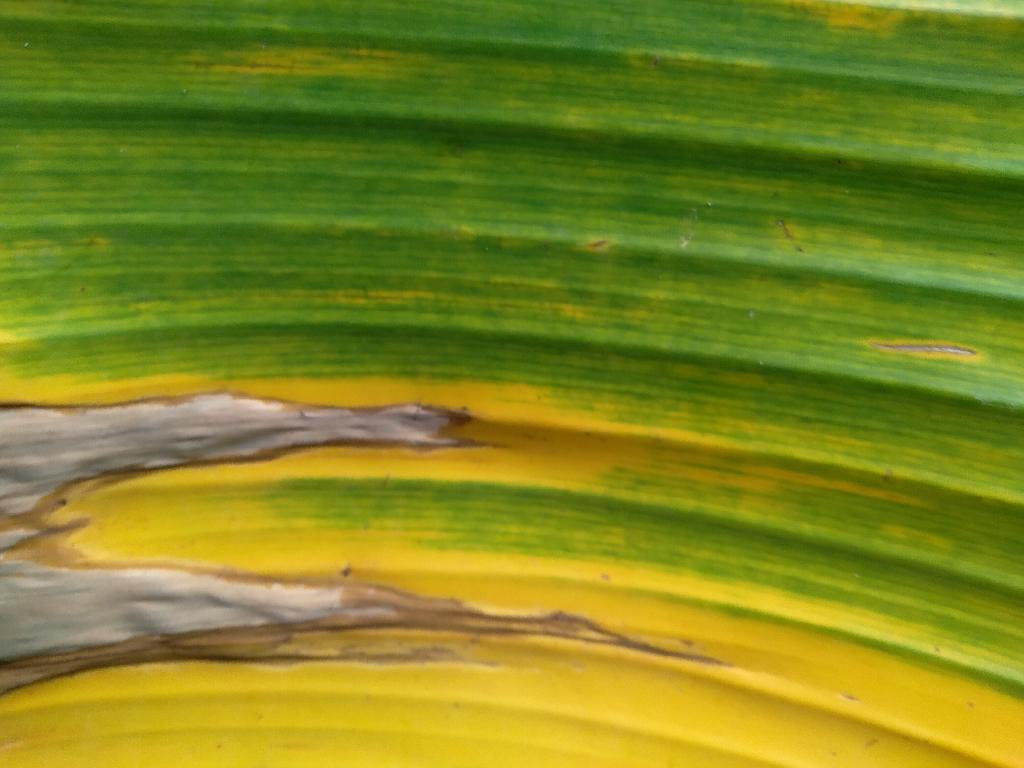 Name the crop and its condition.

banana, fusarium wilt race 1
